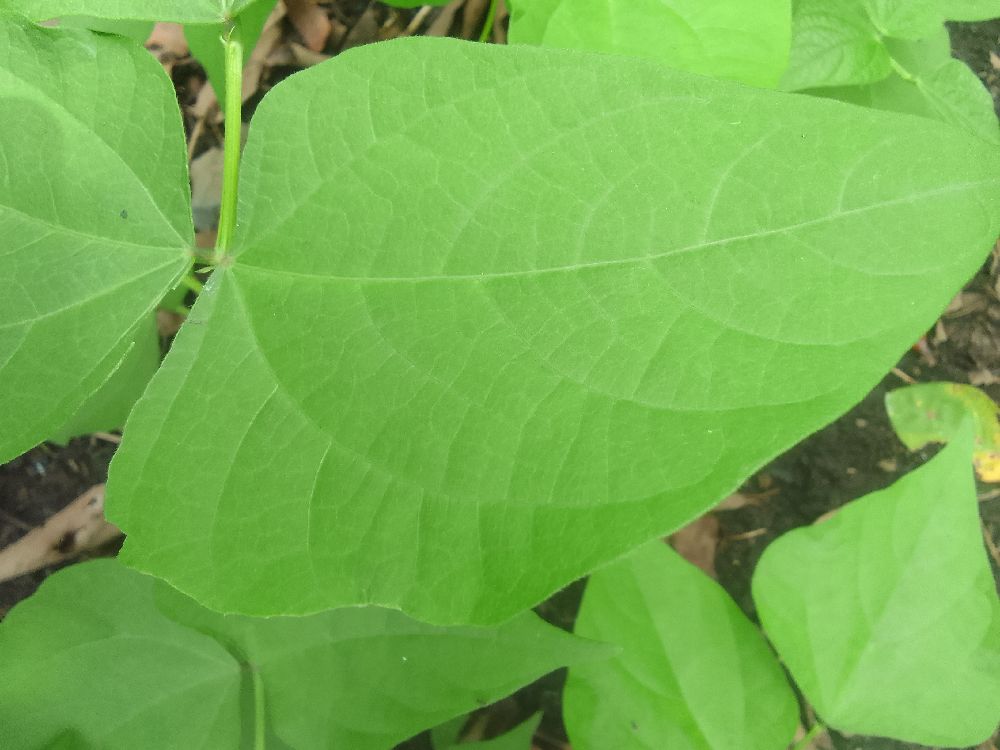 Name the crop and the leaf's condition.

common bean, healthy
